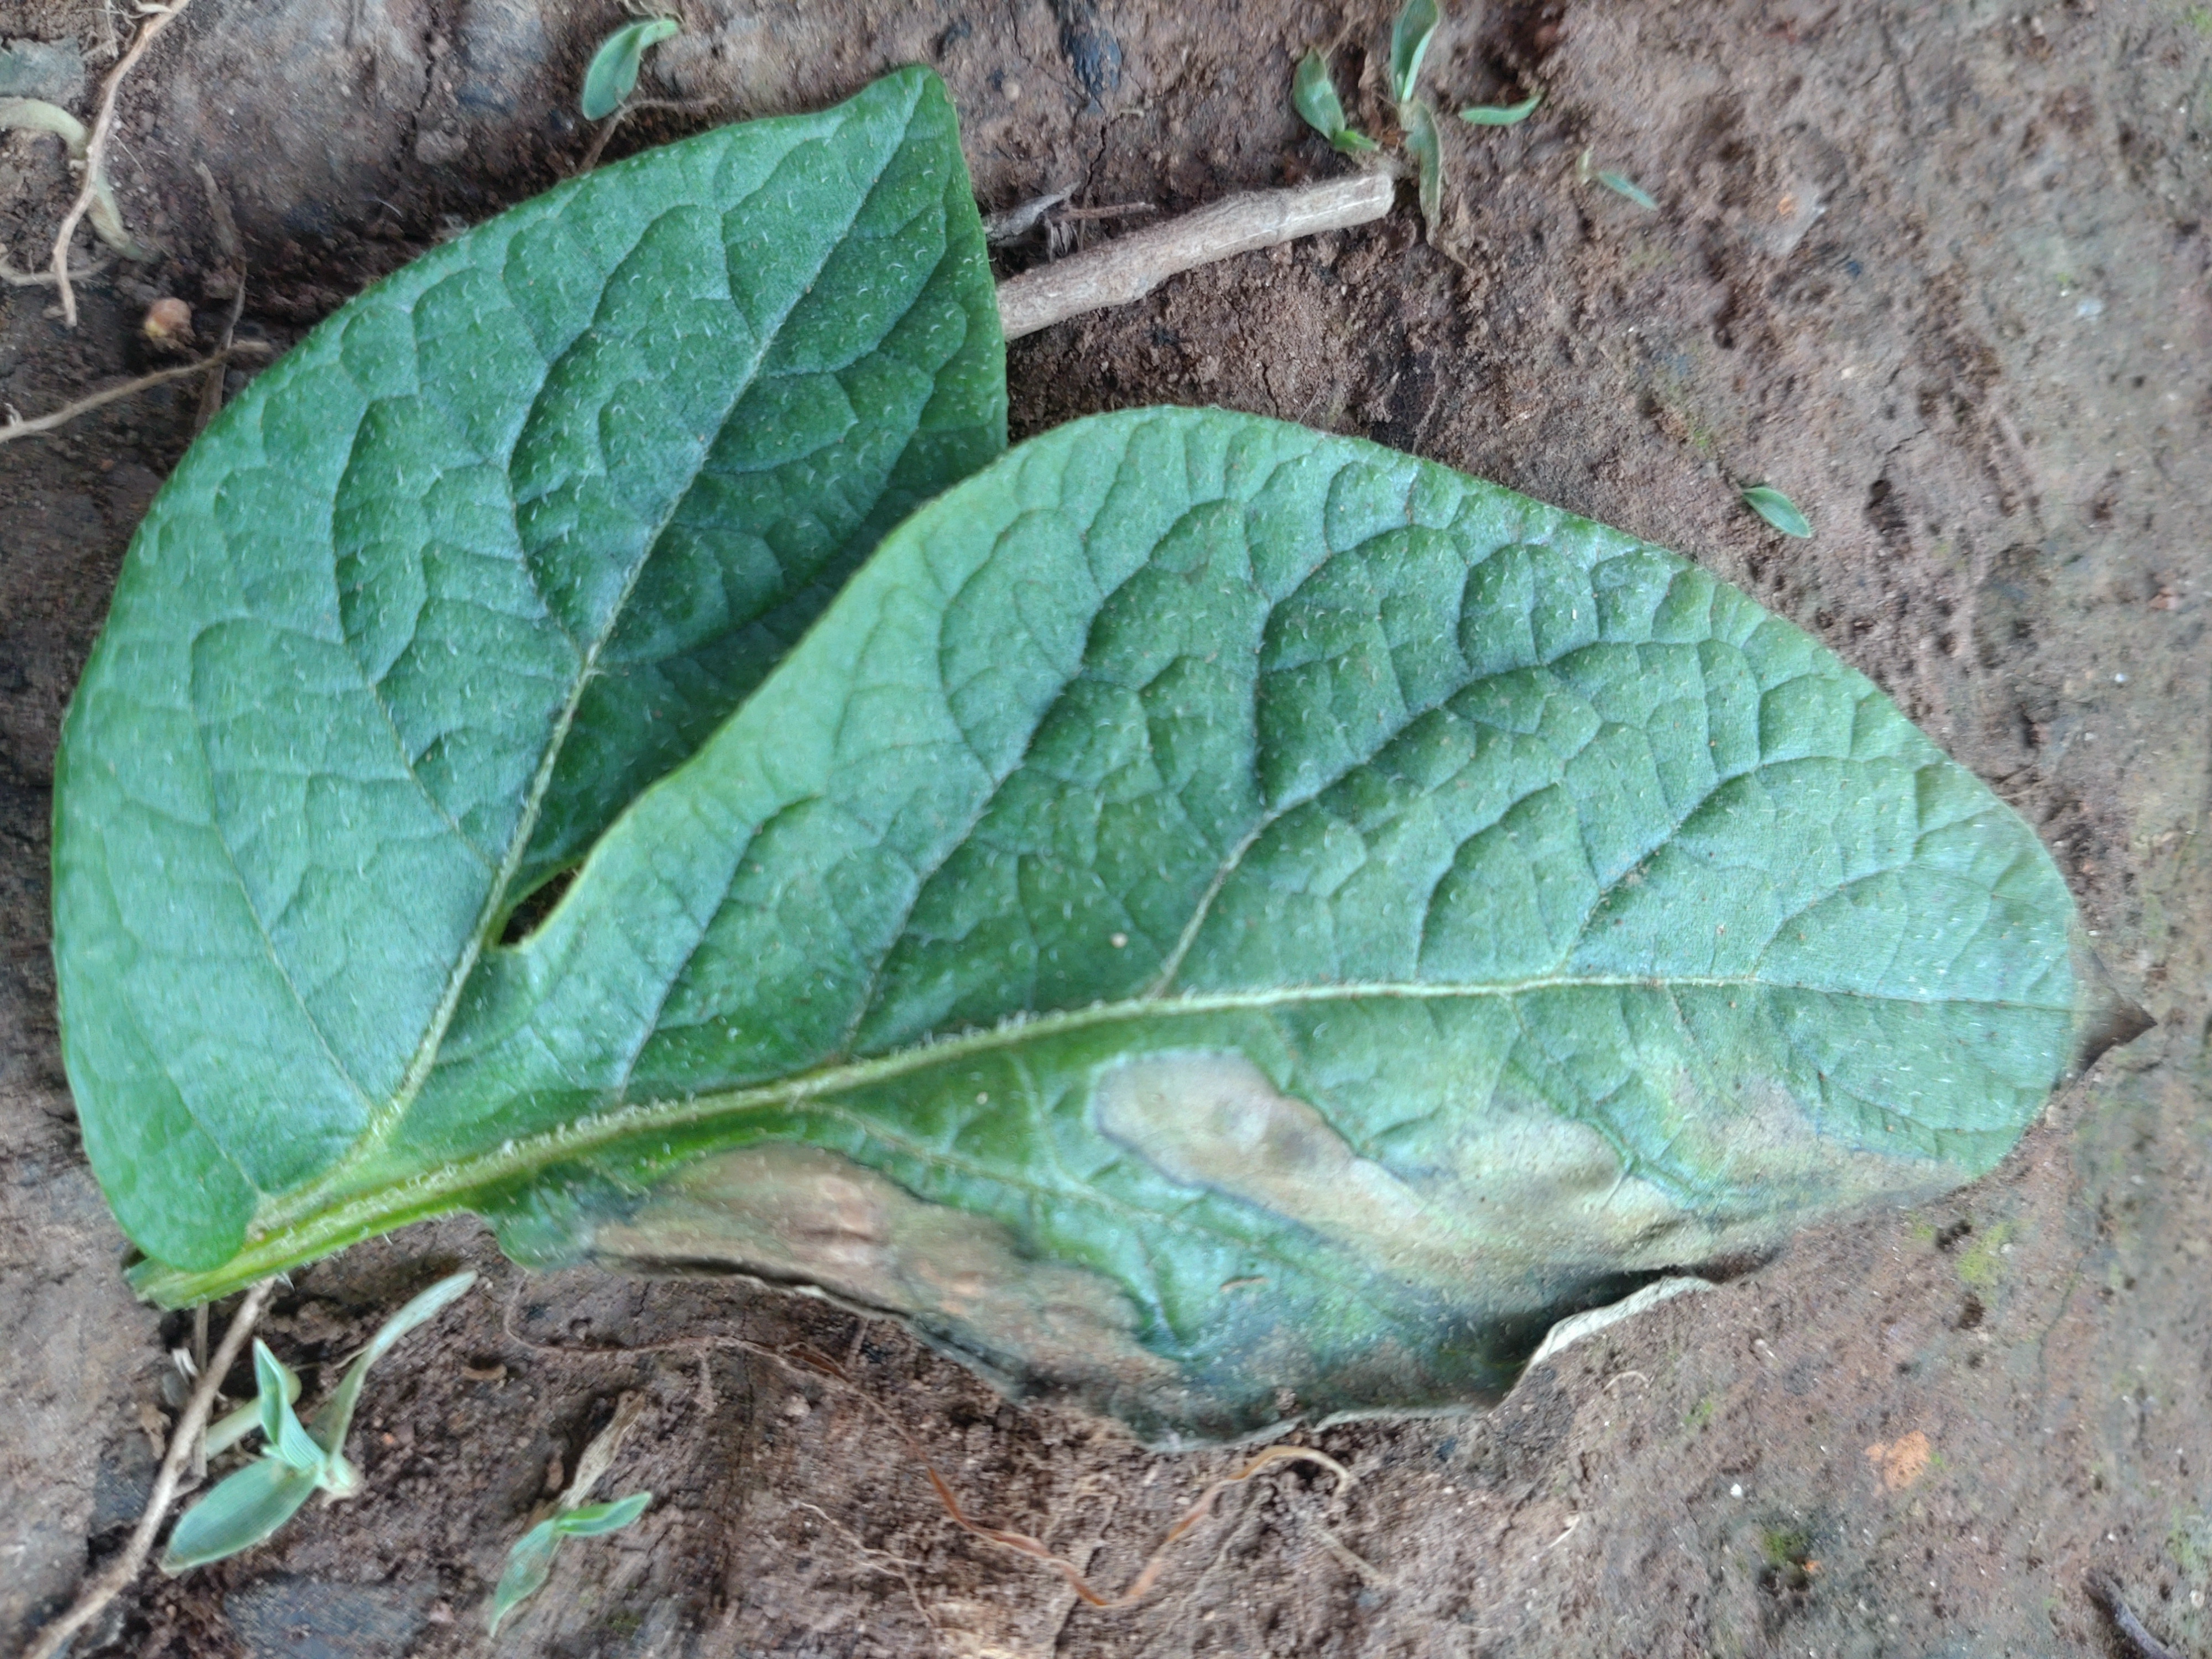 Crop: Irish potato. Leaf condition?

early blight
